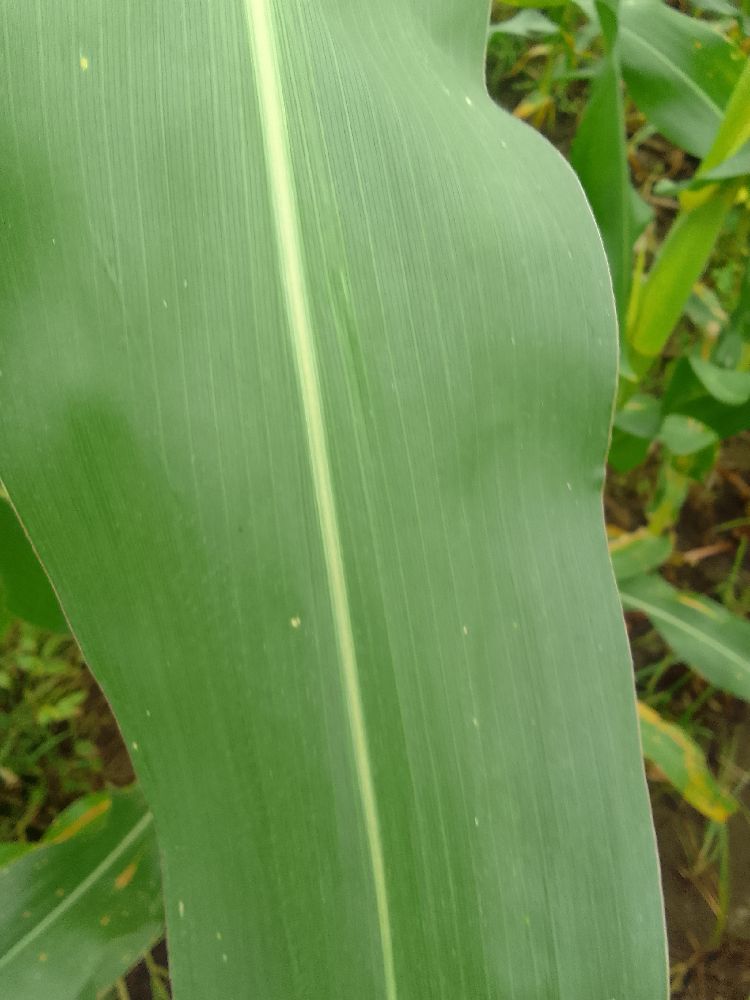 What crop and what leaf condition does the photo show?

maize, healthy
